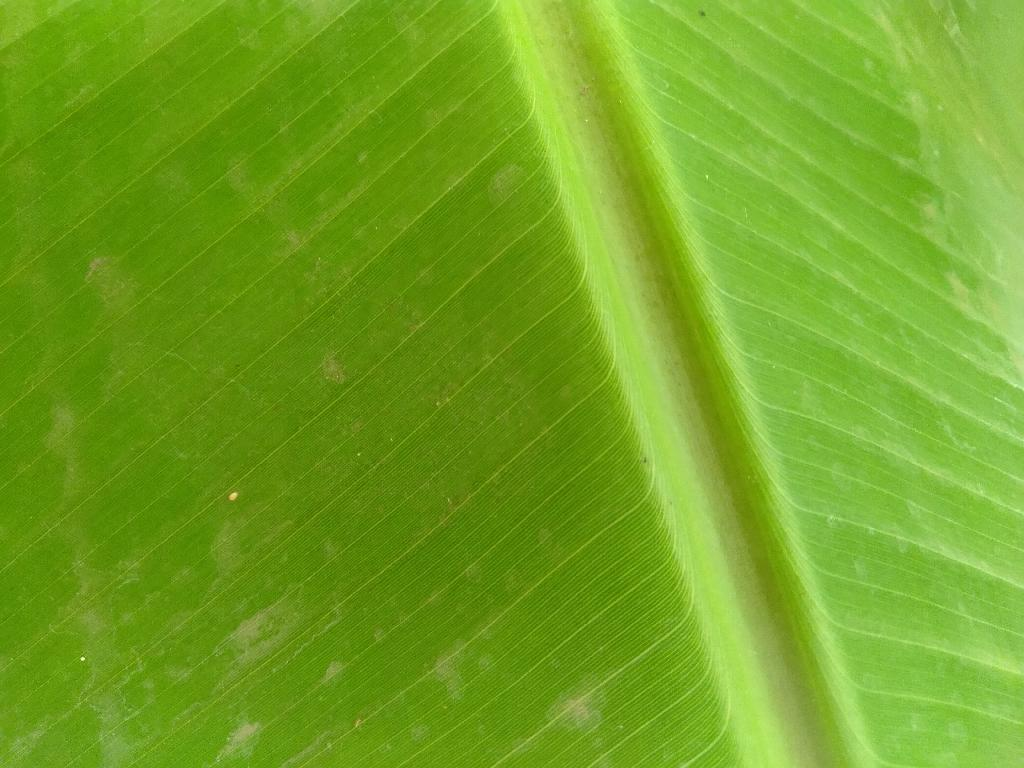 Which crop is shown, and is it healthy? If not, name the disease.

banana, healthy
